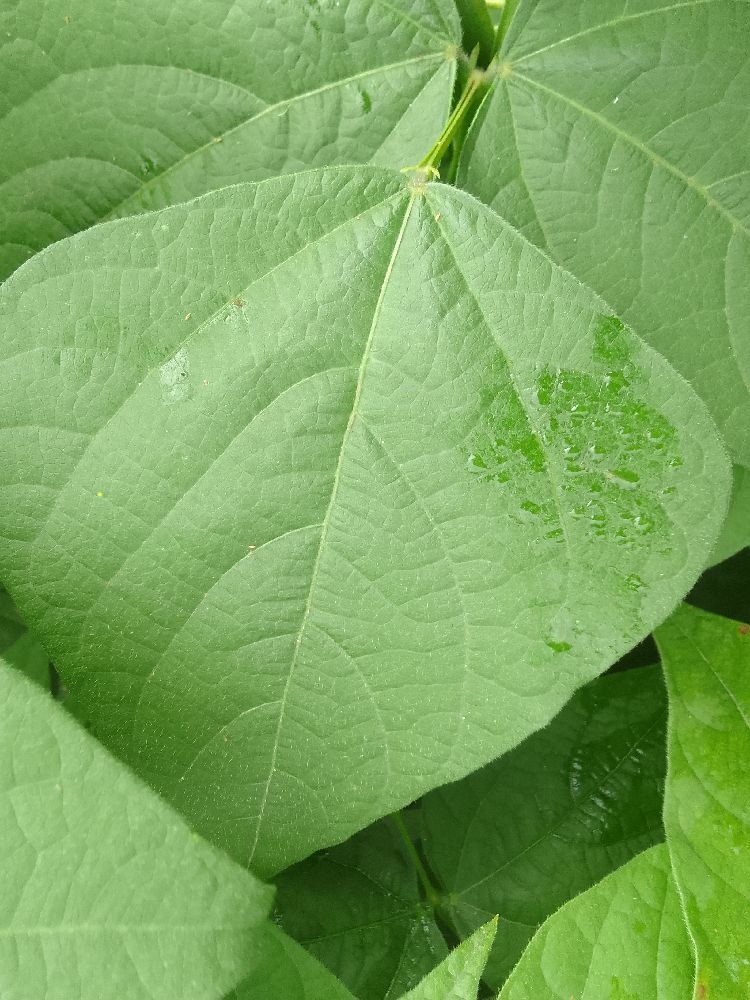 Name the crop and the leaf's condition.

common bean, healthy
